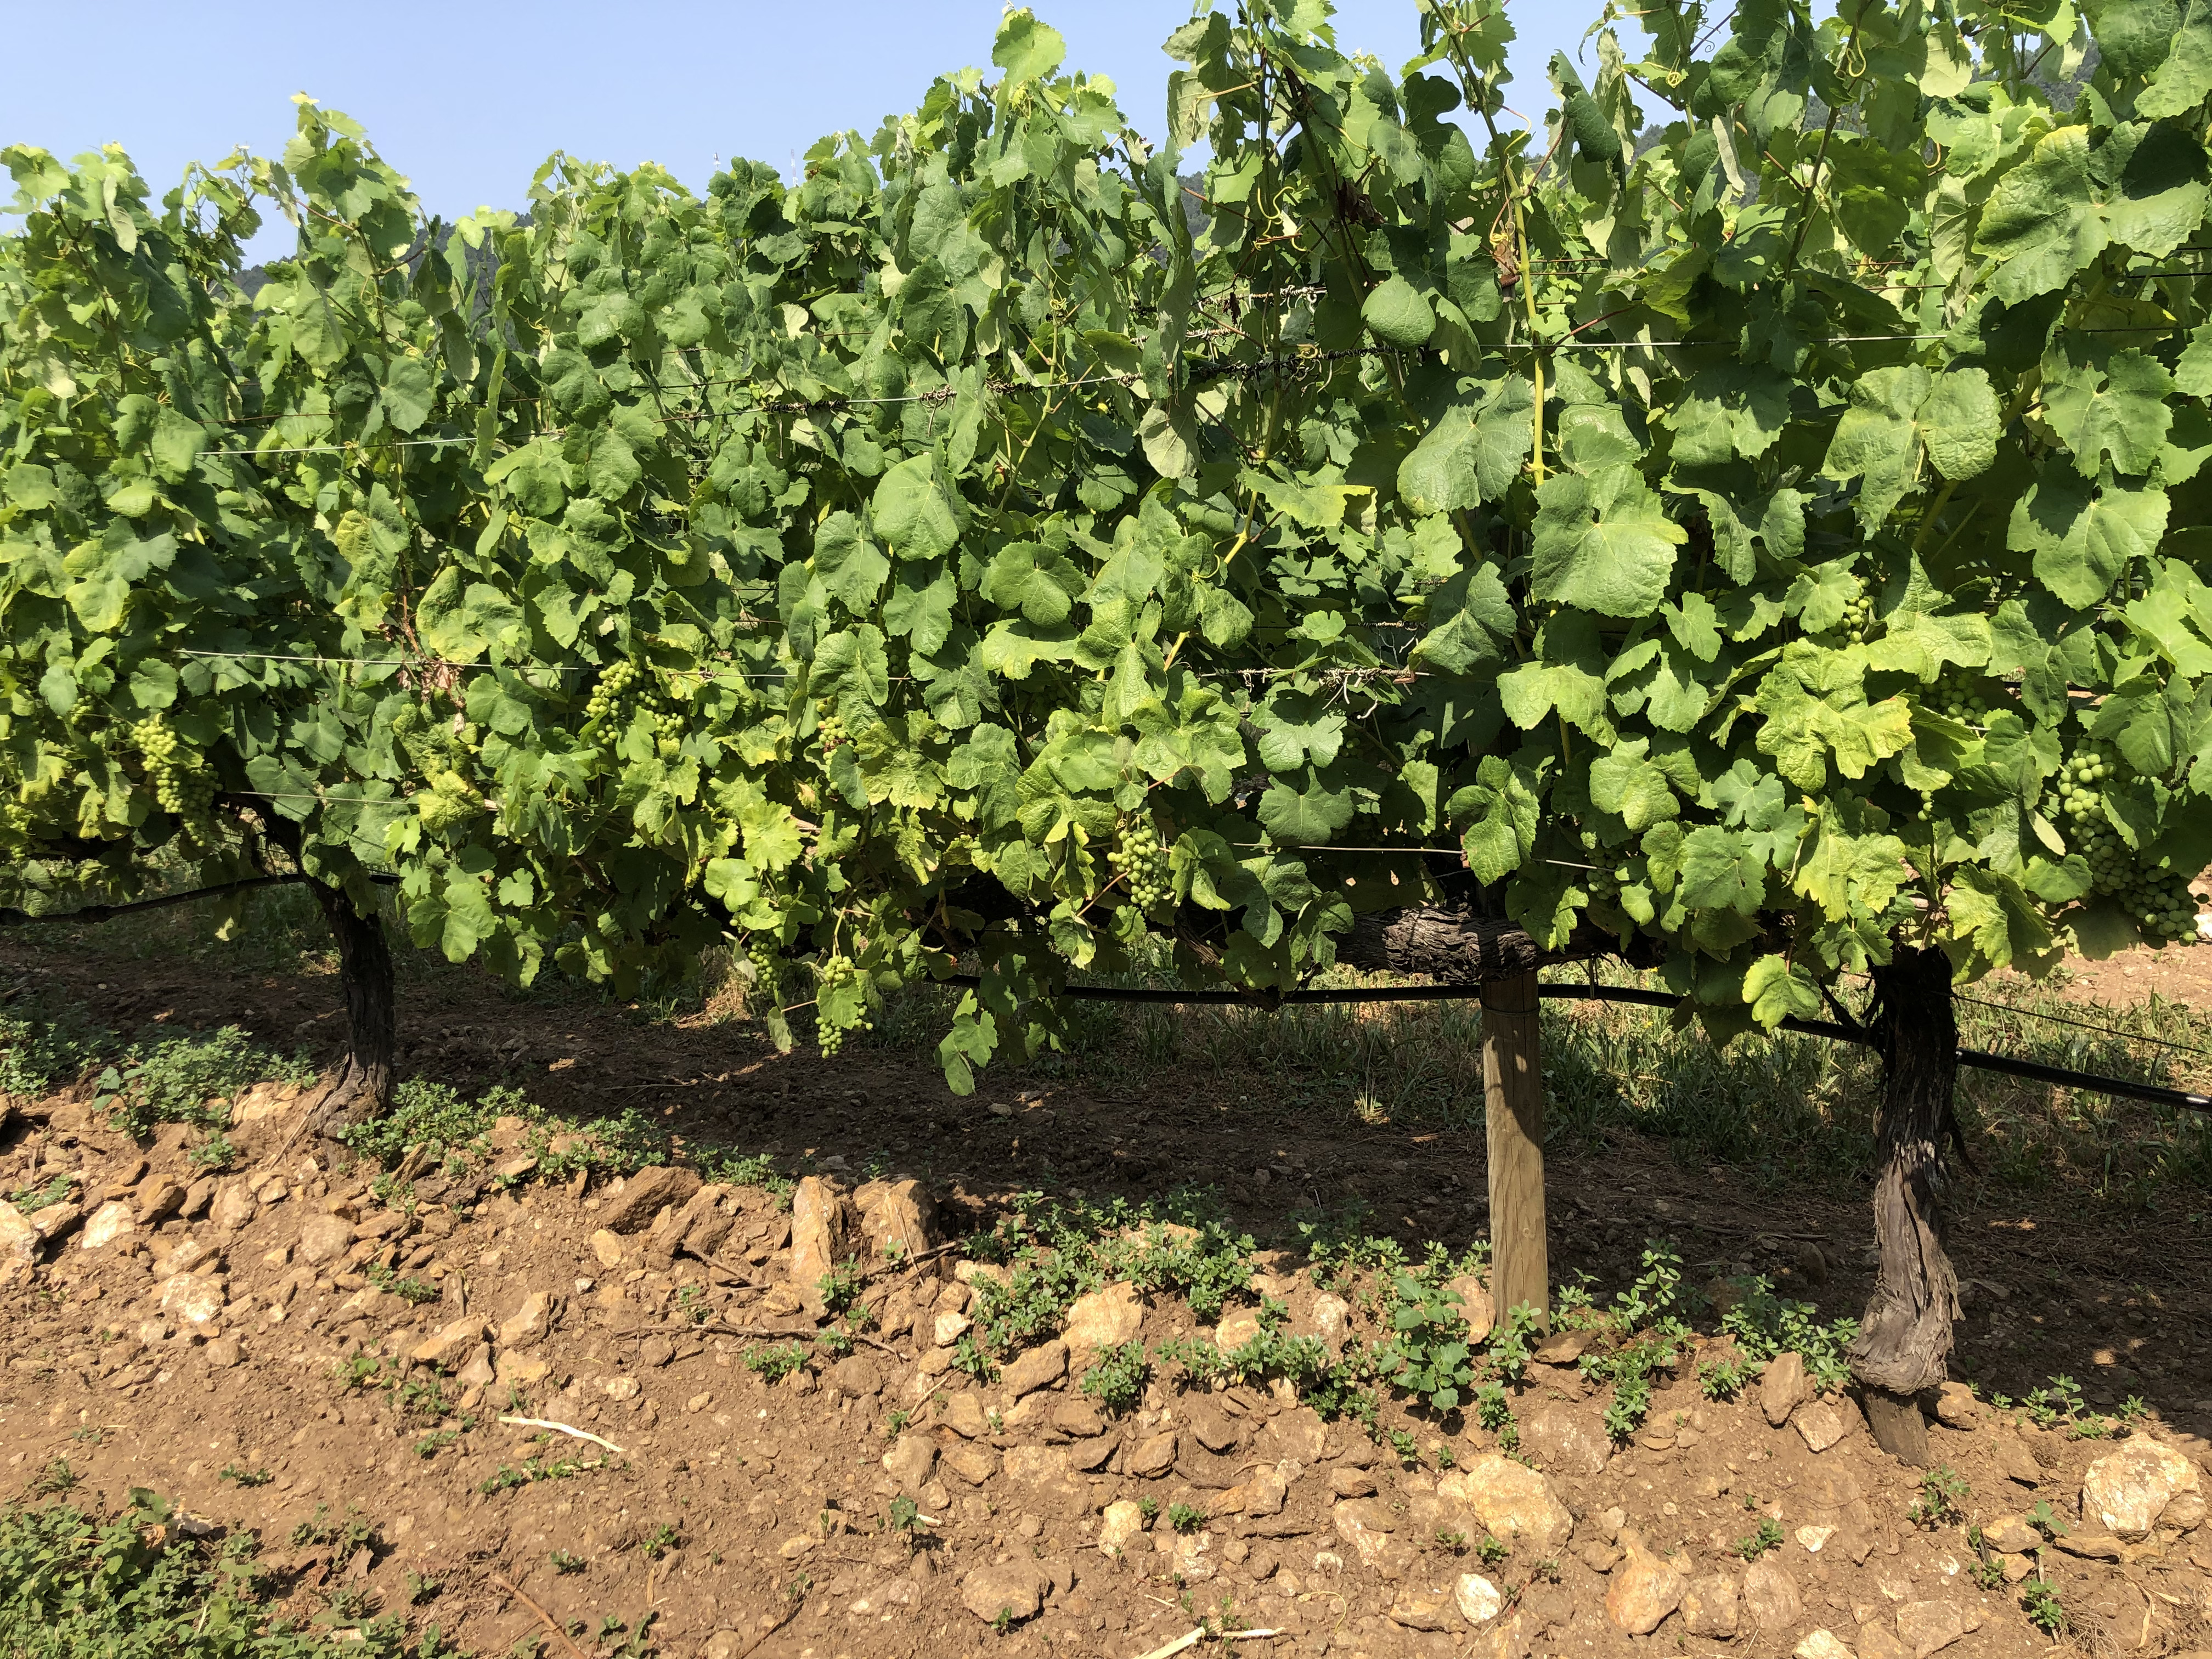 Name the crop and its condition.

grapevine, not affected by esca disease
